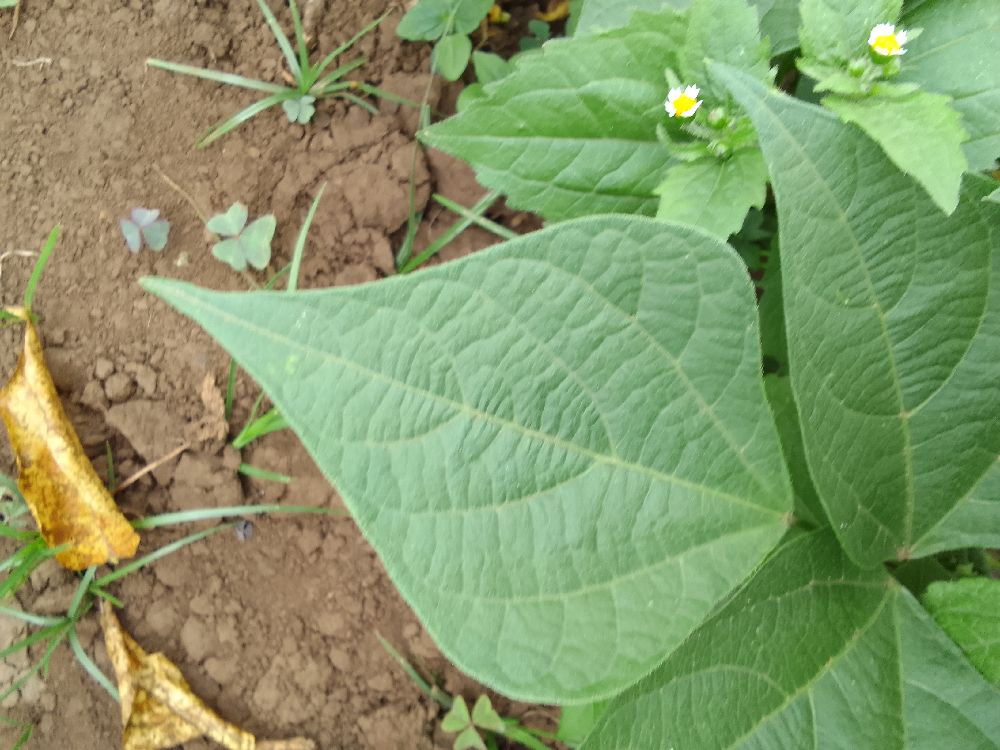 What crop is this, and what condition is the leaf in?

common bean, healthy
